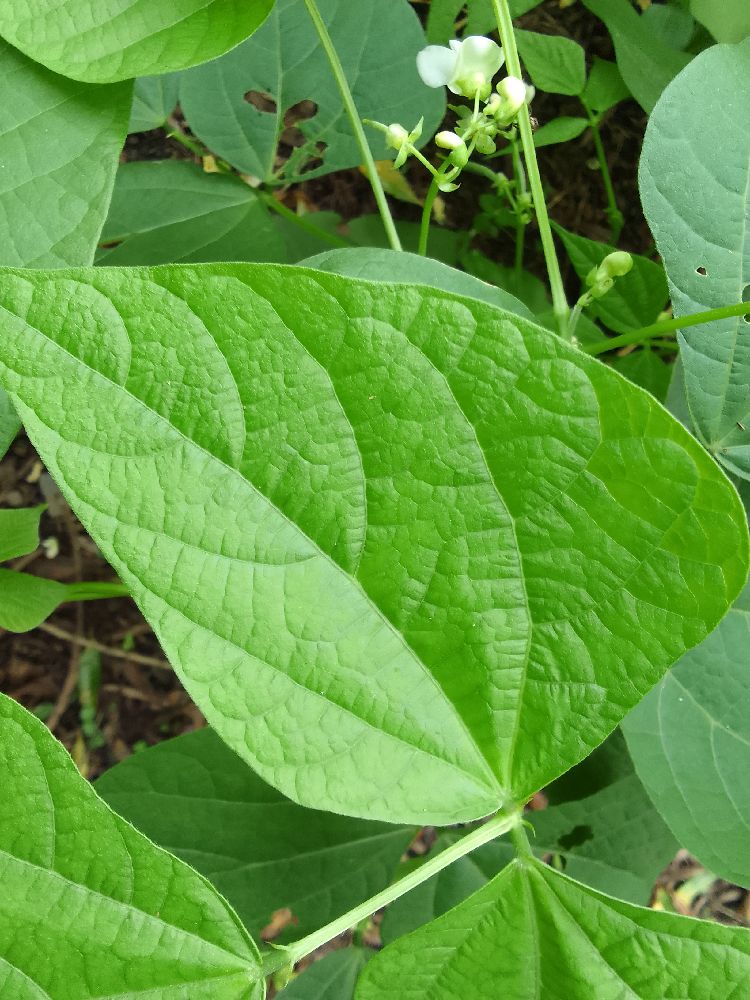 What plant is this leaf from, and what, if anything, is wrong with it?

common bean, healthy
